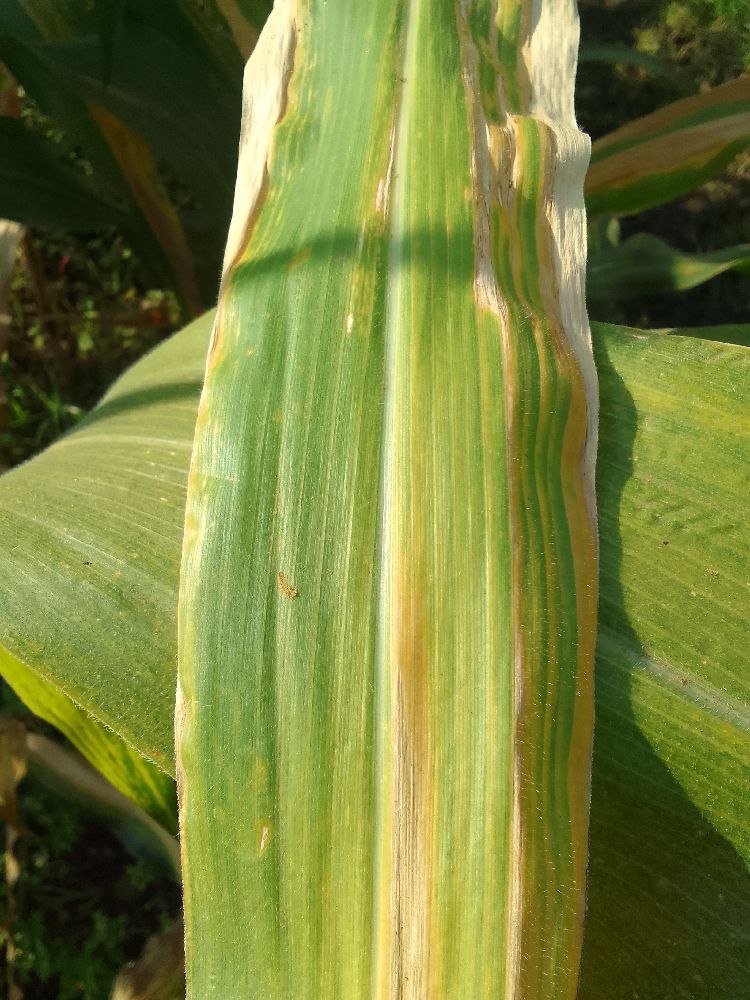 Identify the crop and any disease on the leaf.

maize, maize lethal necrosis
